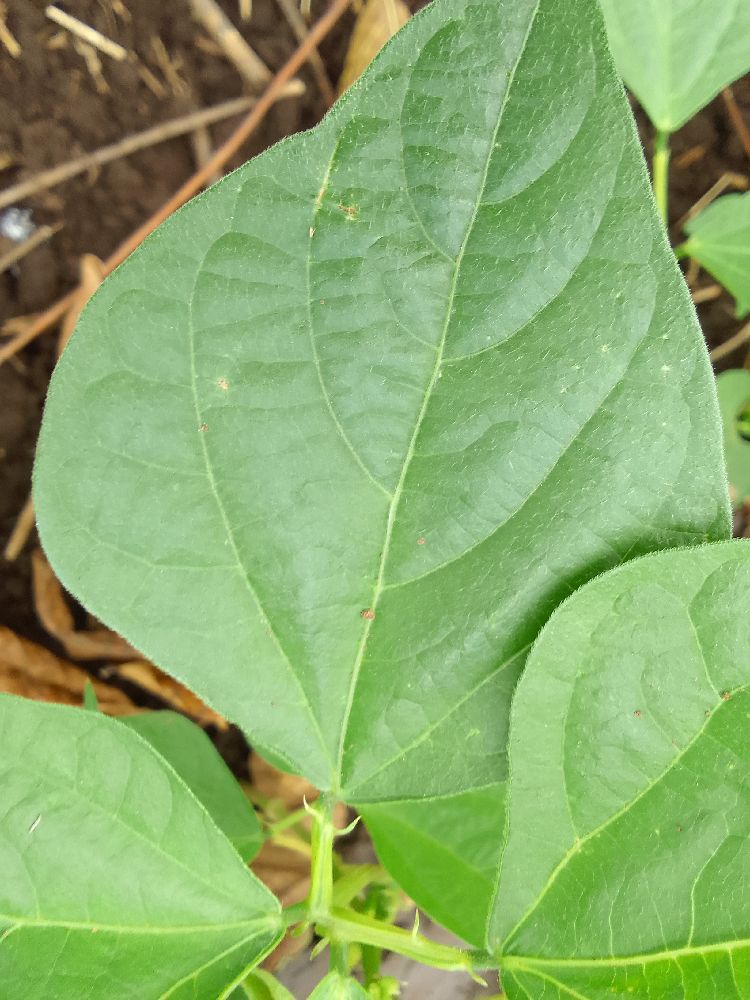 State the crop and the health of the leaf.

common bean, healthy
